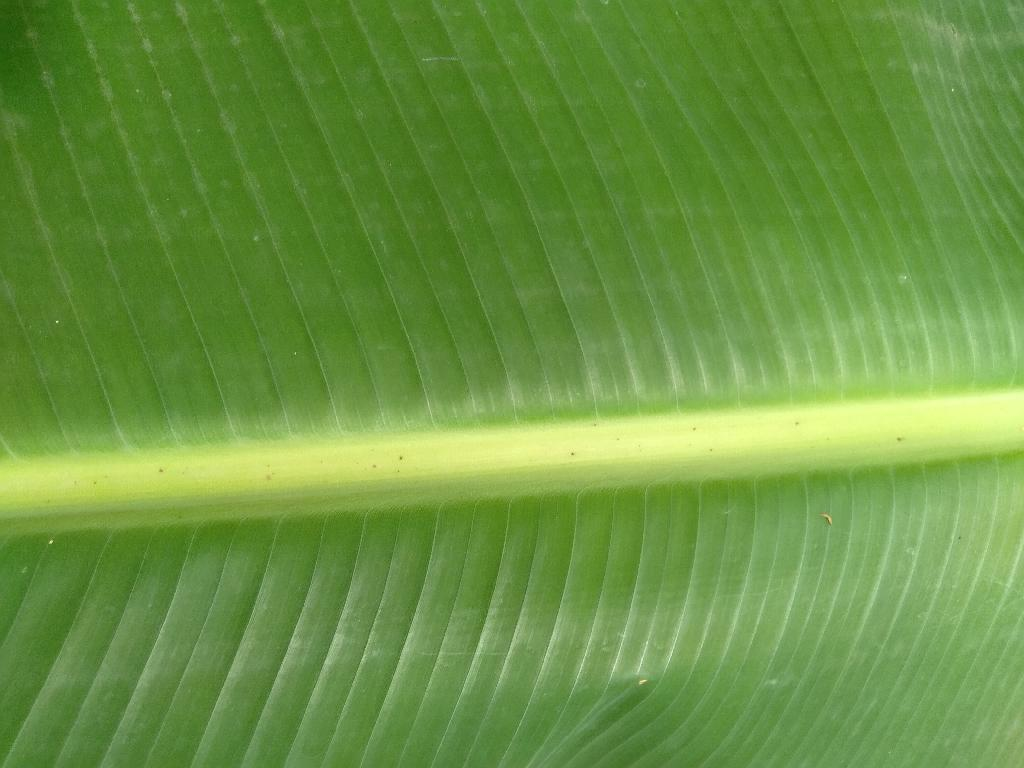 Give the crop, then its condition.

banana, healthy
